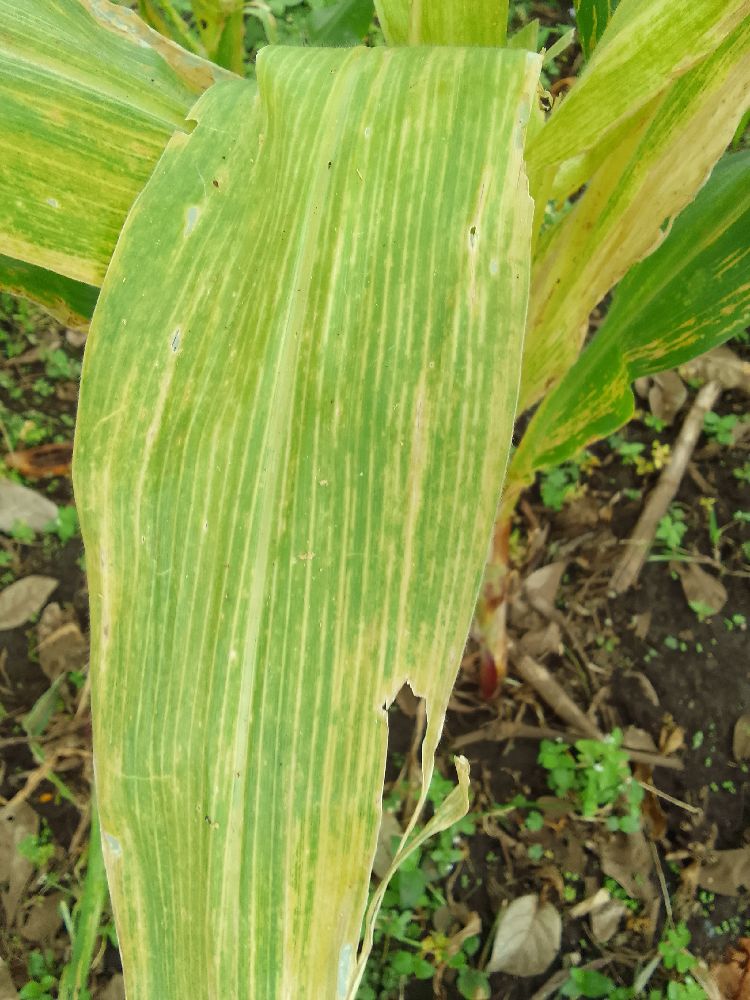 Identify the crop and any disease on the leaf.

maize, maize lethal necrosis
